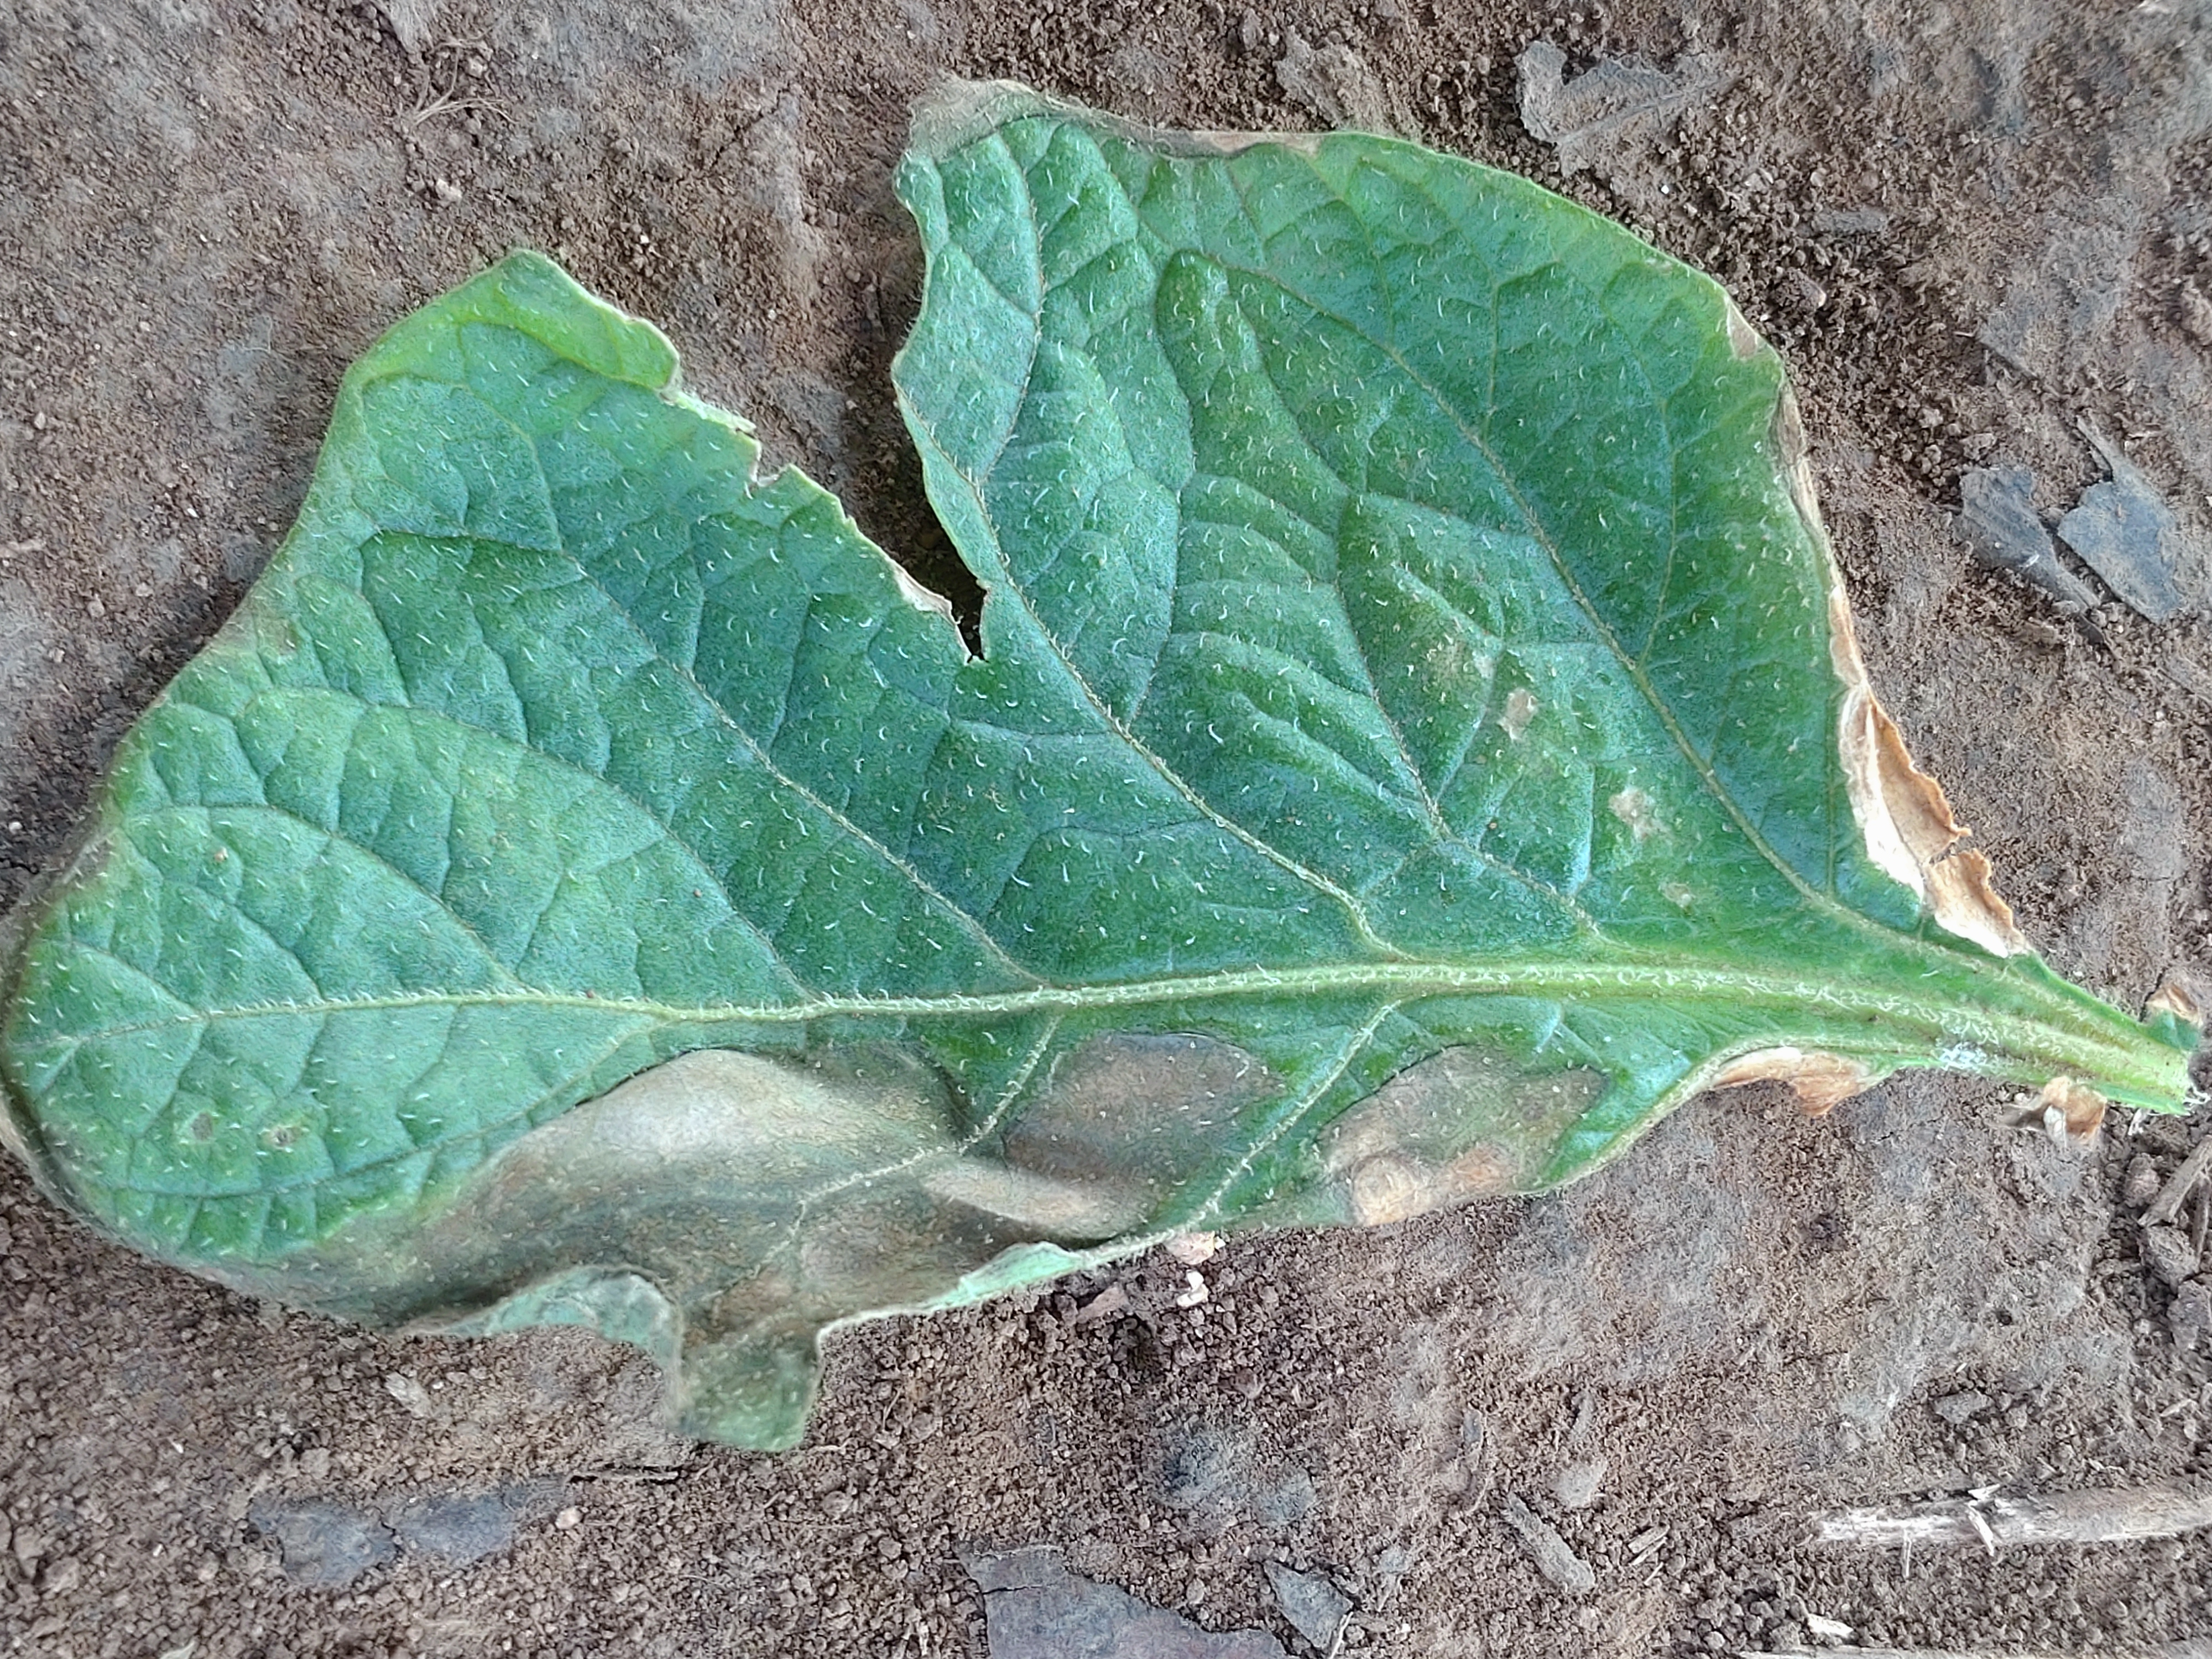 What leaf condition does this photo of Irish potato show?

early blight
